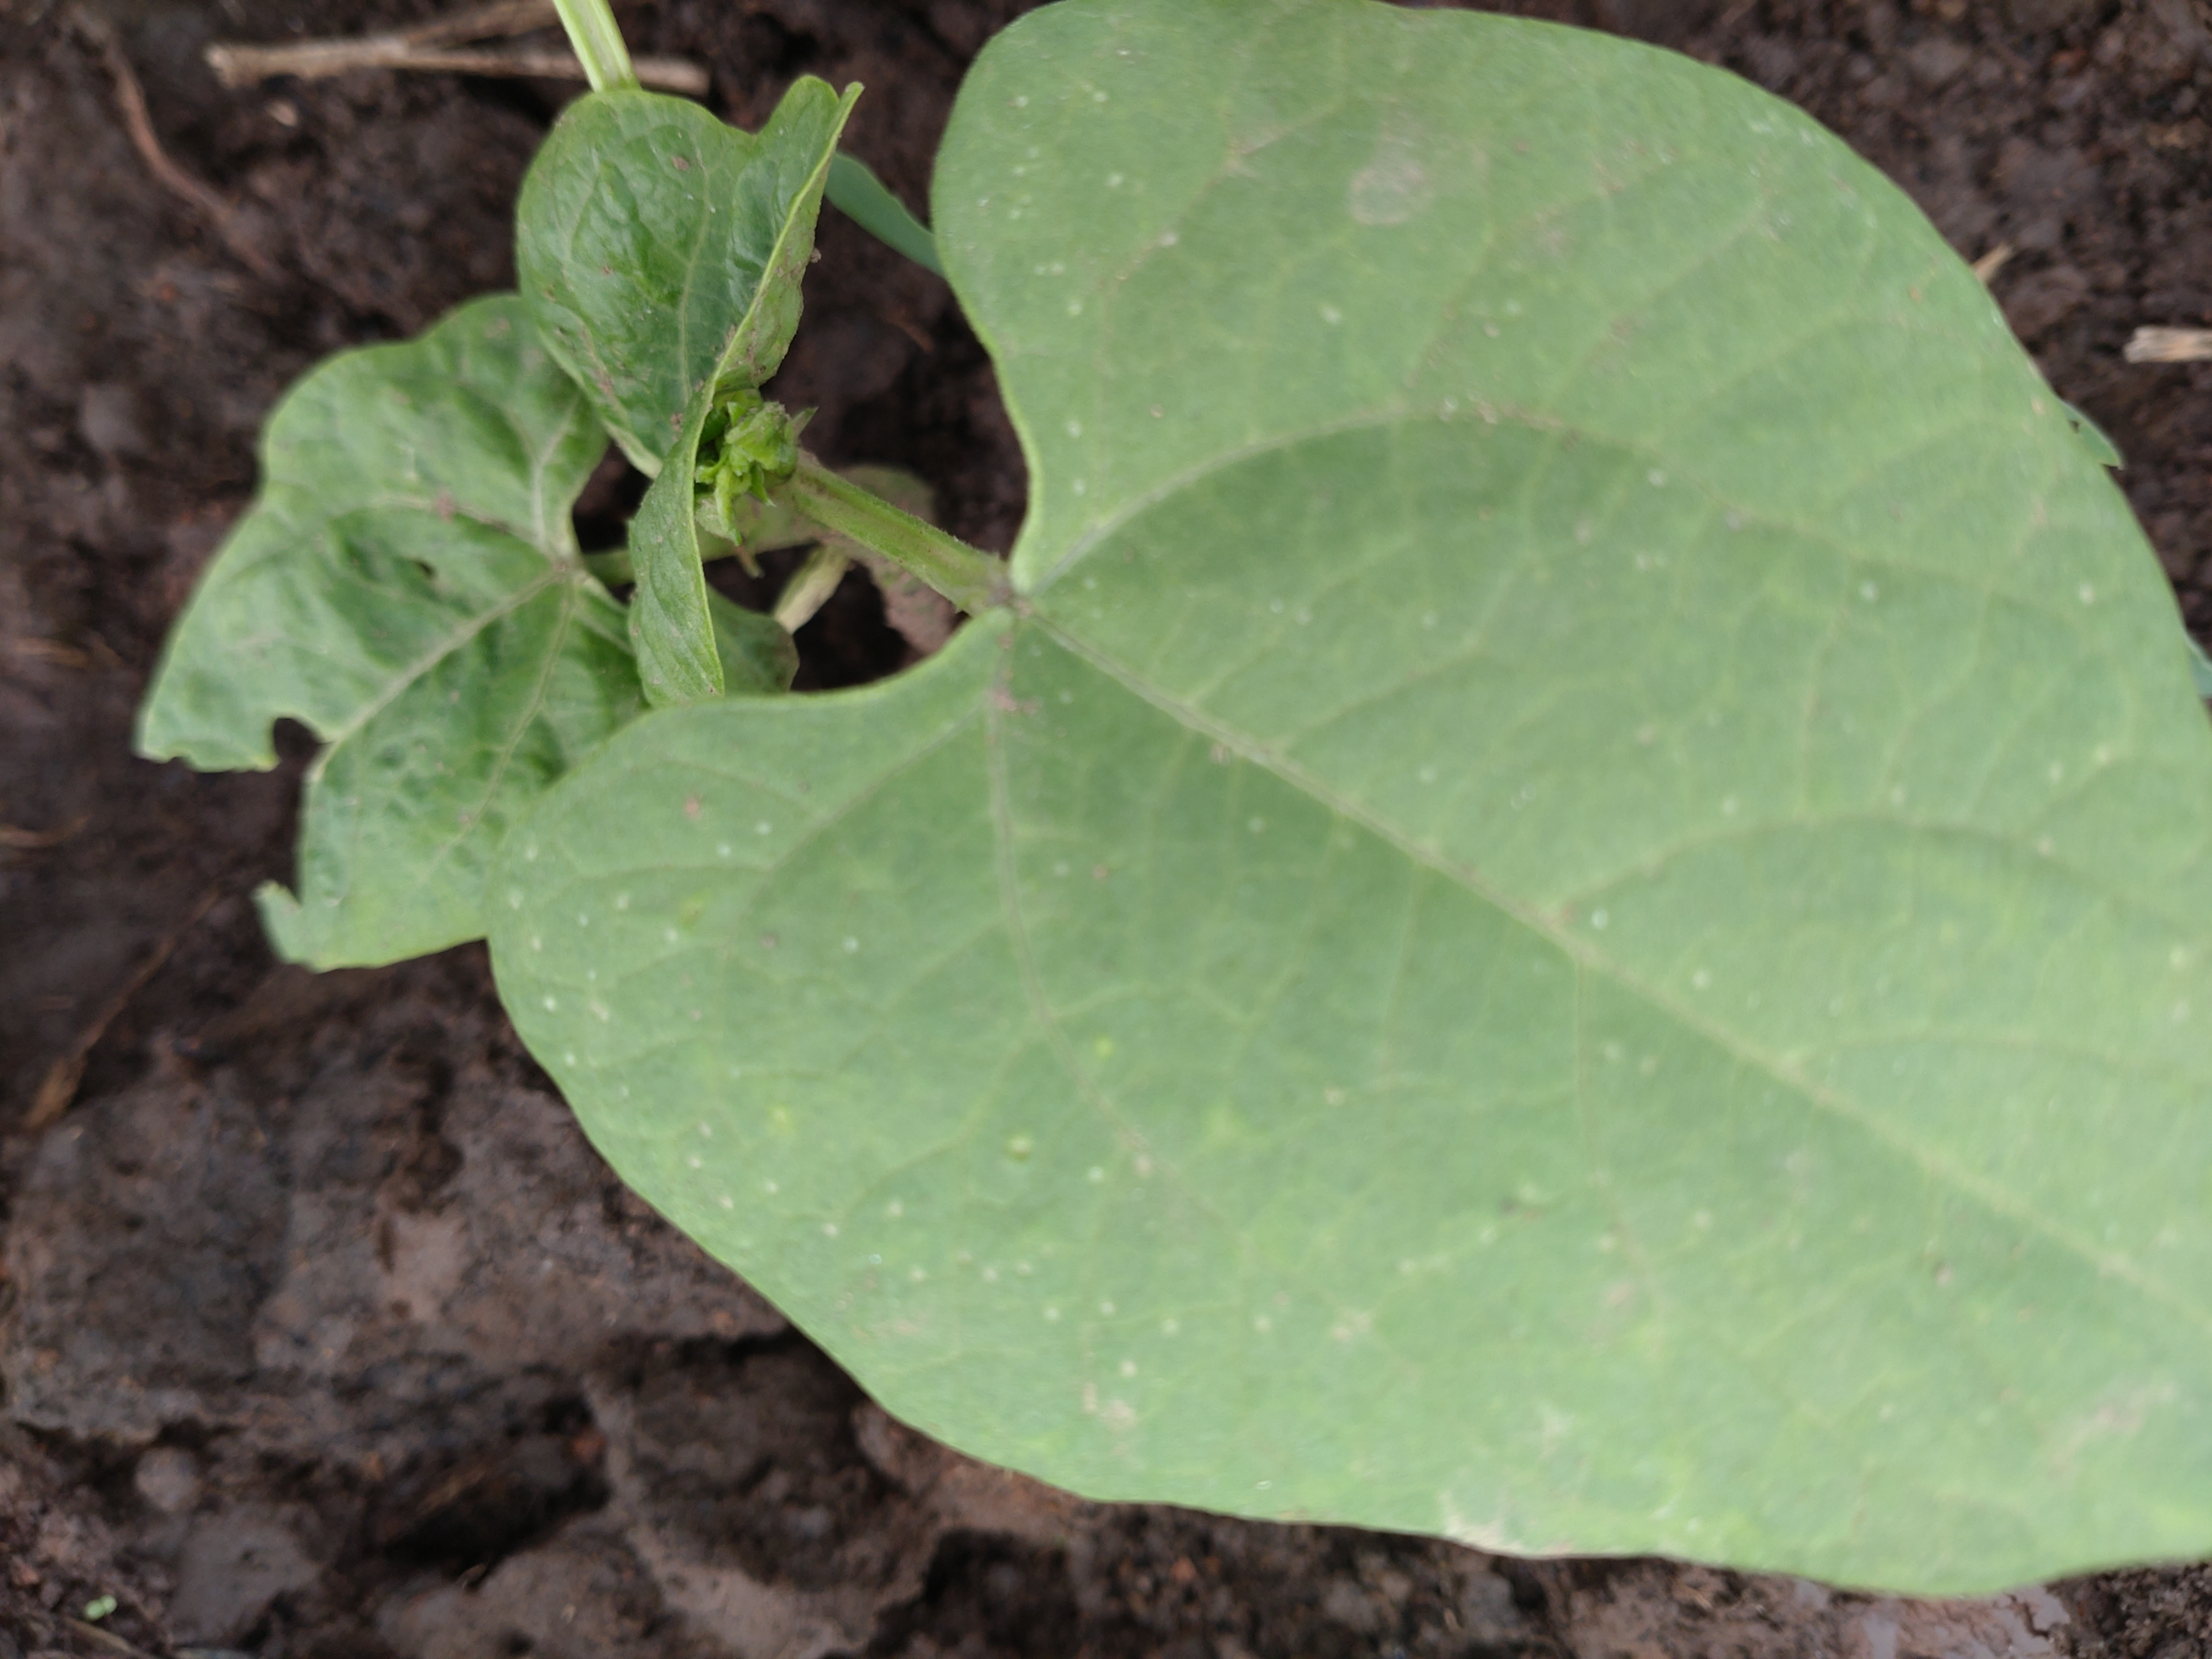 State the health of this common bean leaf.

healthy
